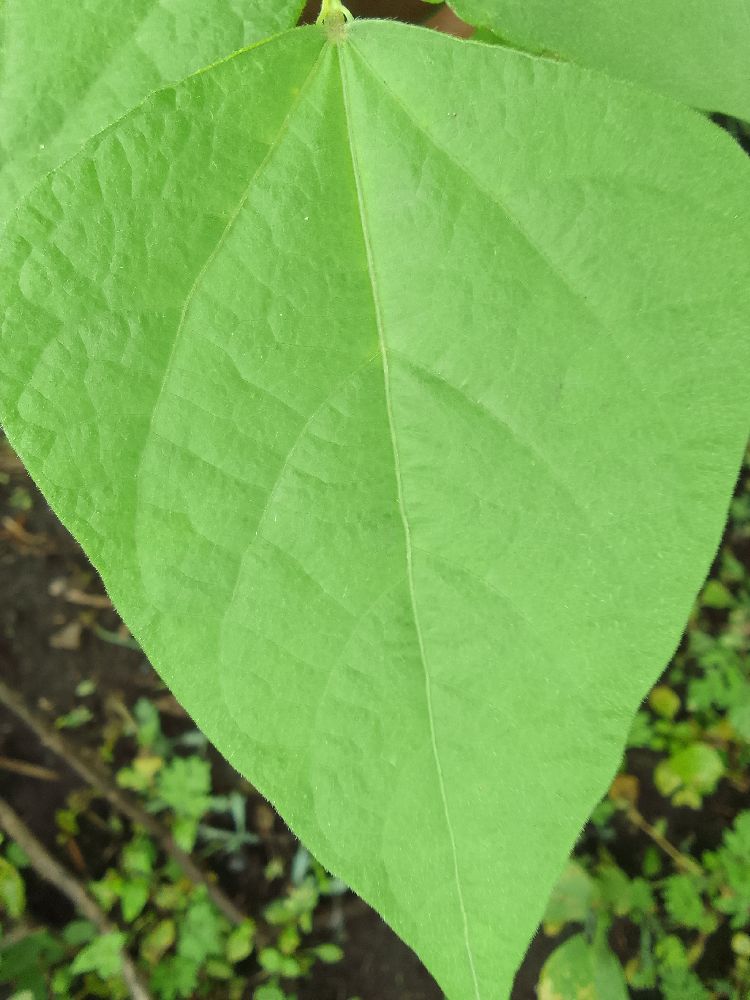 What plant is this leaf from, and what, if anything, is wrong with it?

common bean, healthy
